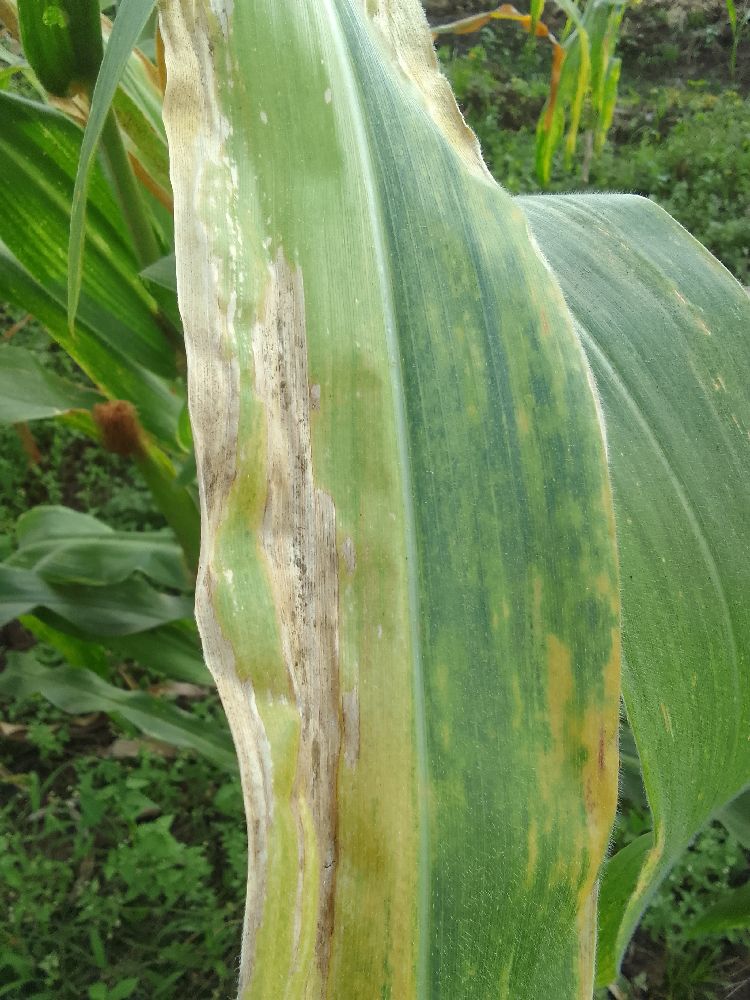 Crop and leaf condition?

maize, maize lethal necrosis
